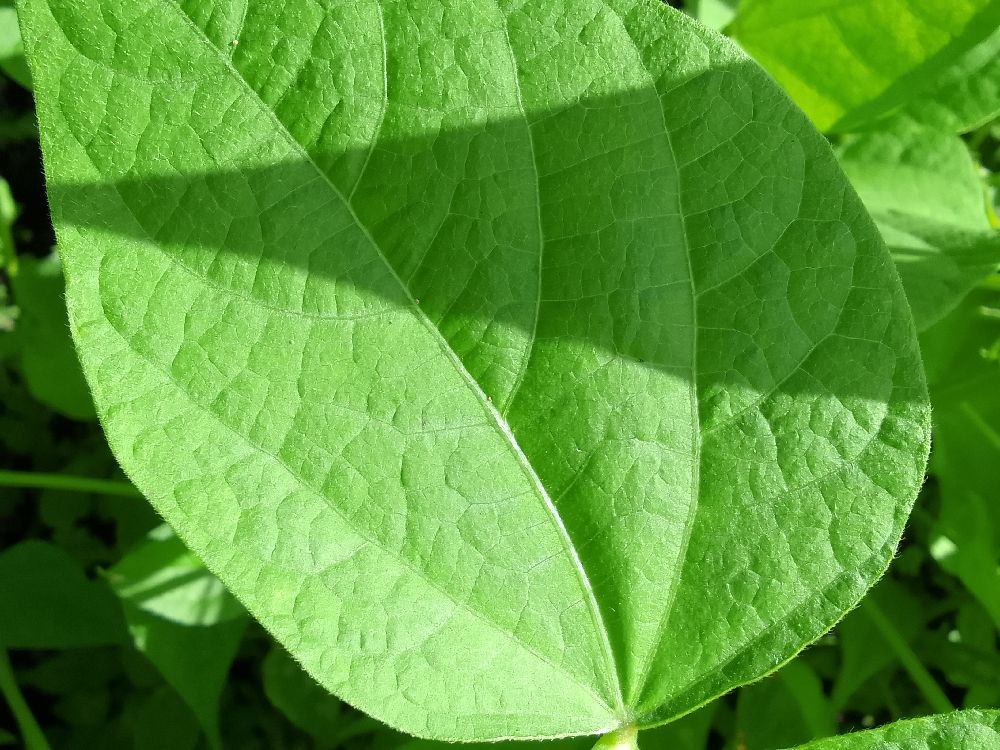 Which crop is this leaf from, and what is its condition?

common bean, healthy
